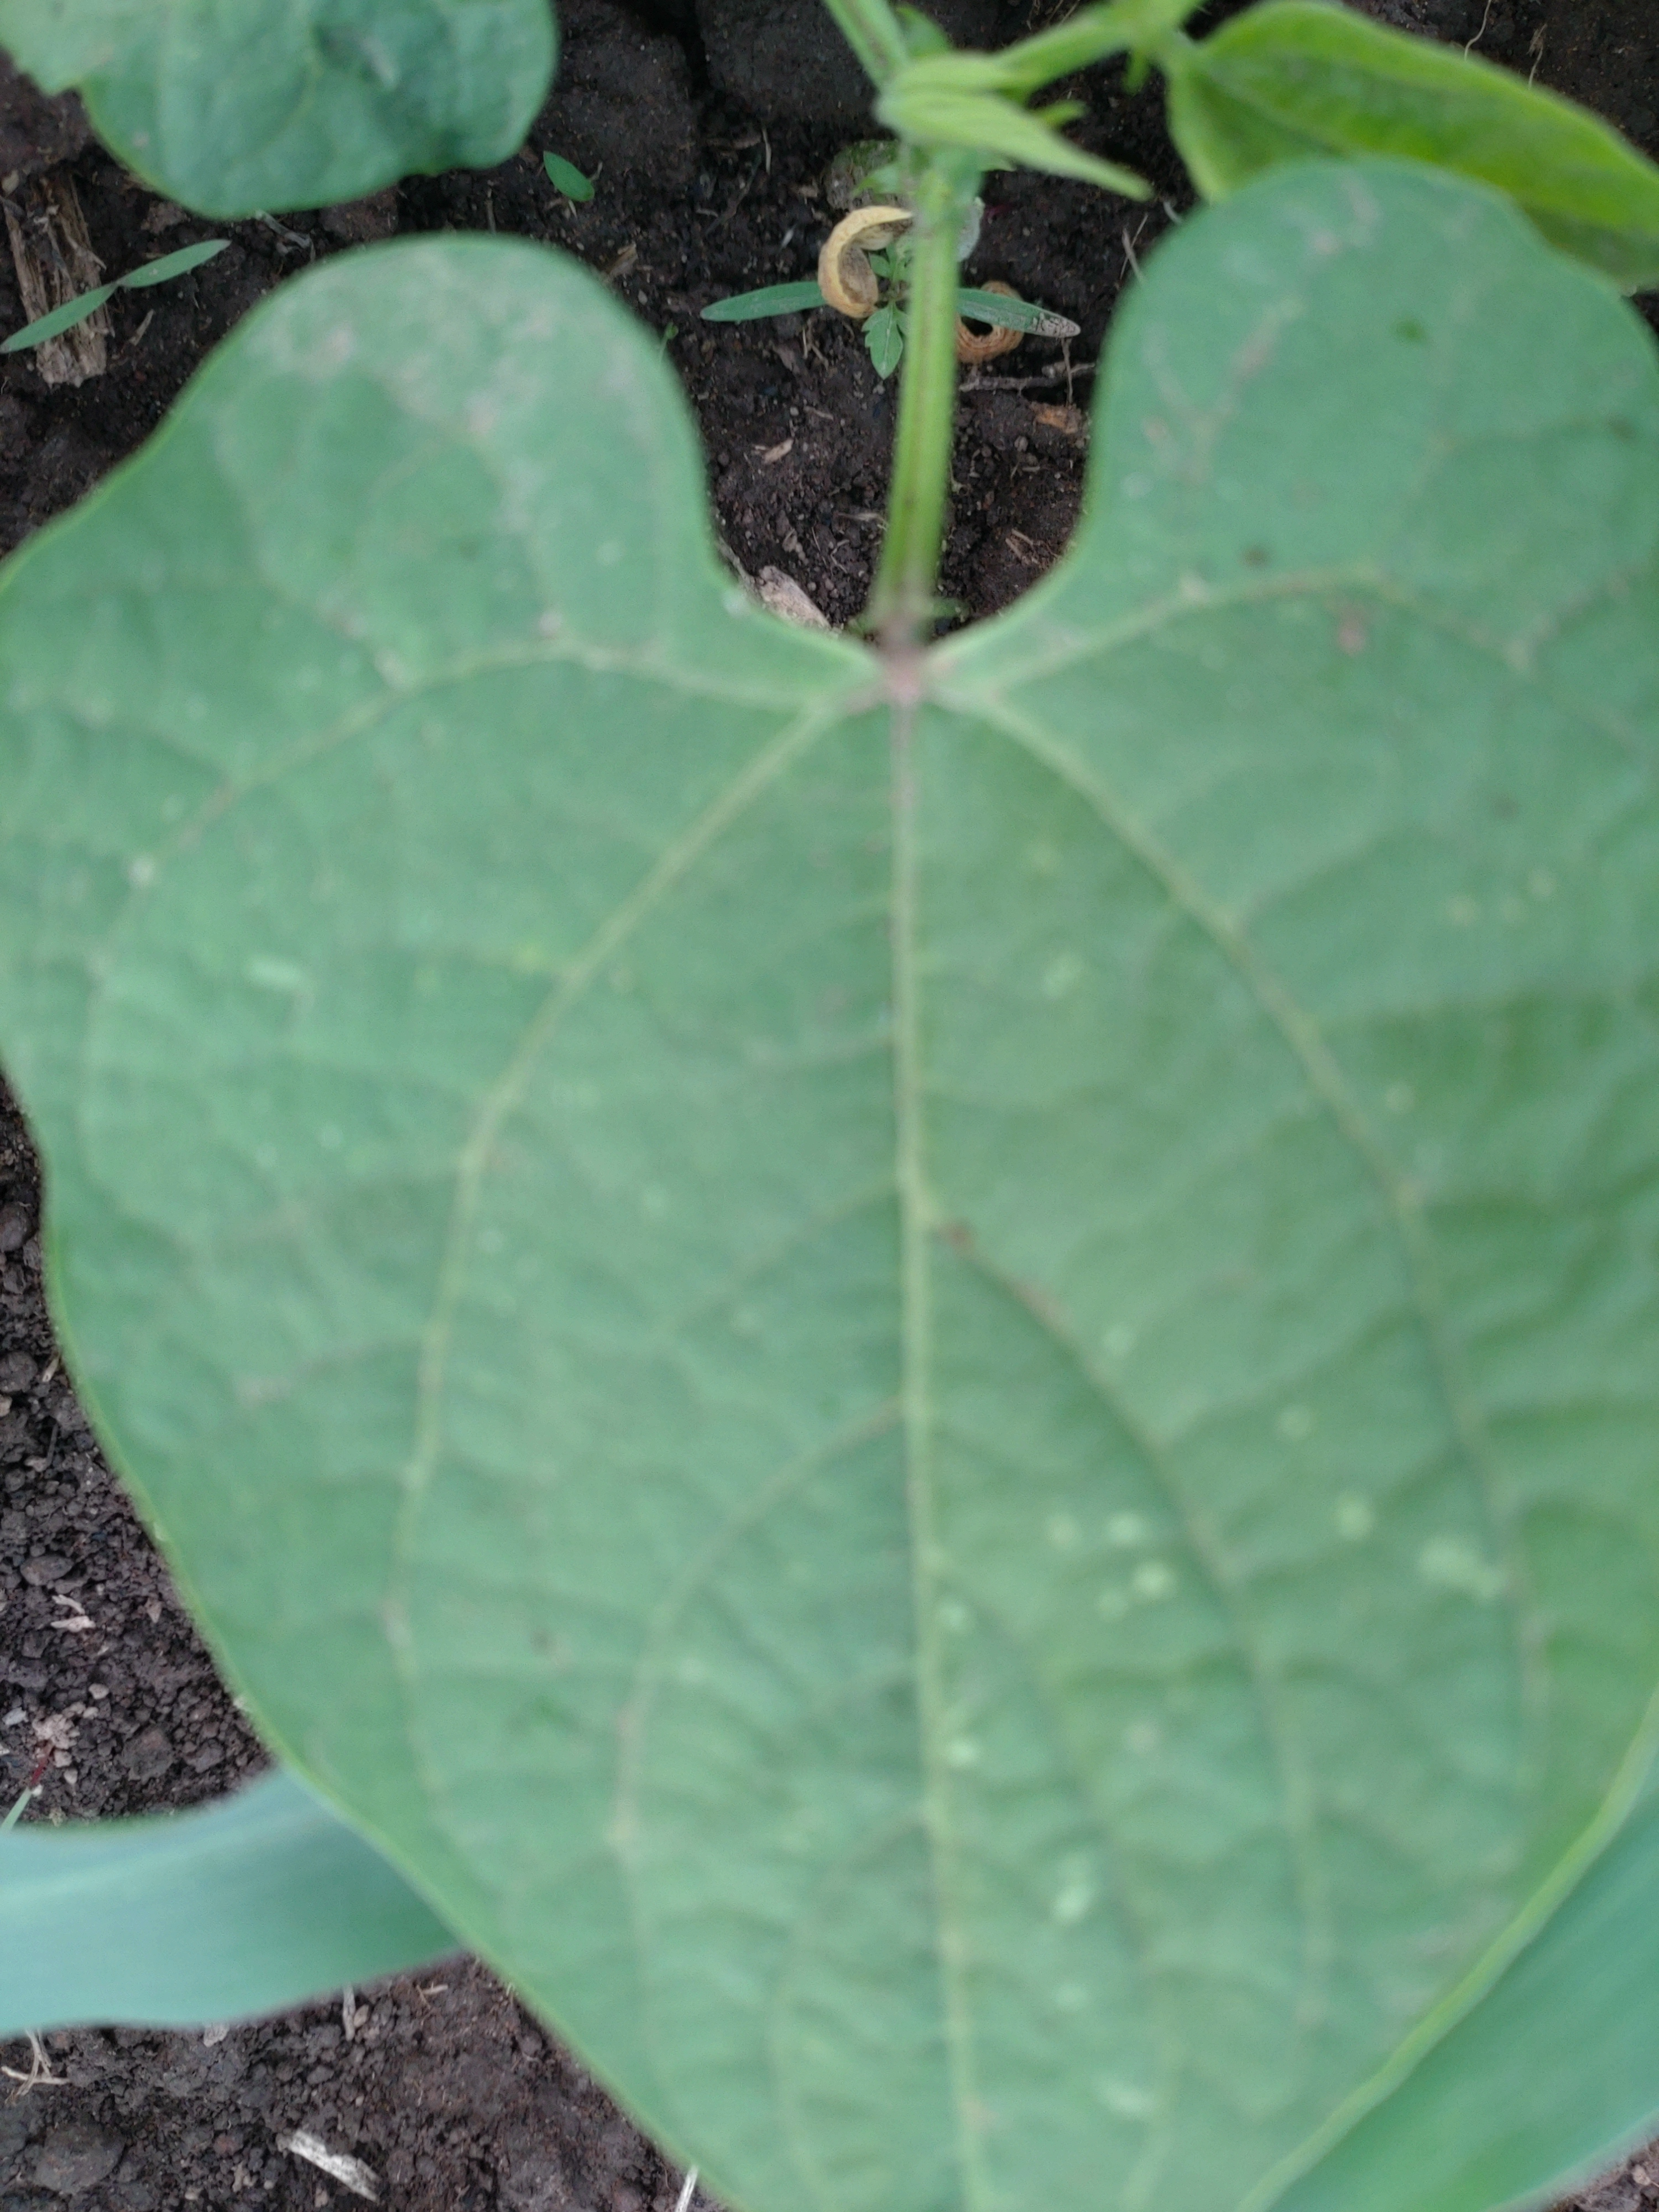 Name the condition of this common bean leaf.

healthy
